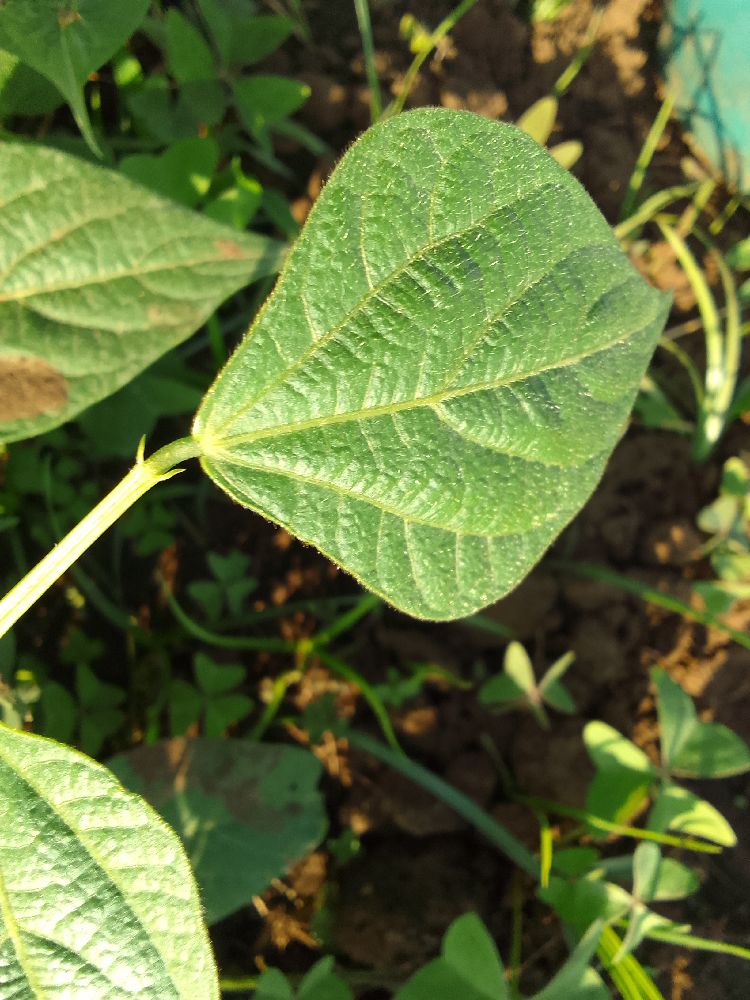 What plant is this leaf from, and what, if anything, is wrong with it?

common bean, healthy
